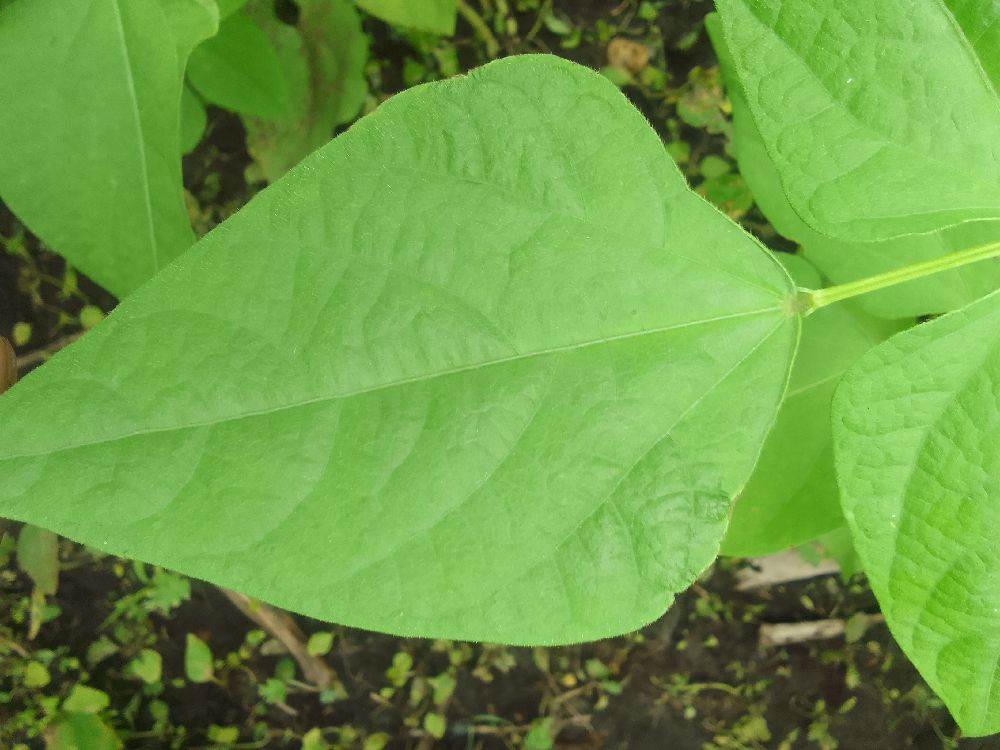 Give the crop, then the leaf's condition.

common bean, healthy
